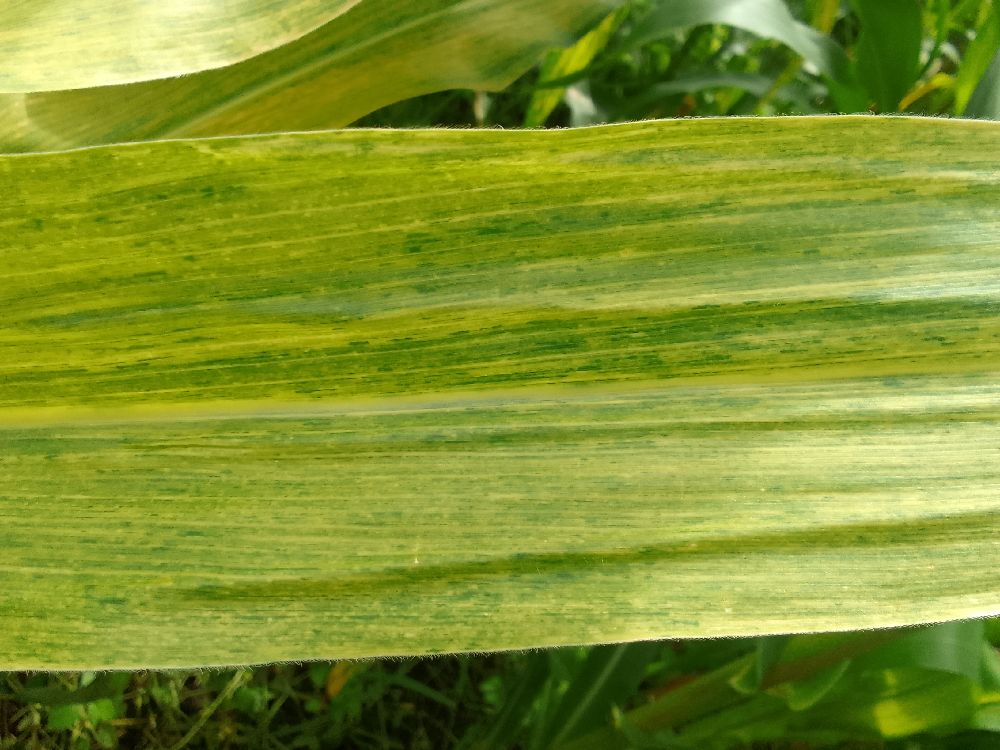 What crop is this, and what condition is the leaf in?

maize, maize lethal necrosis
